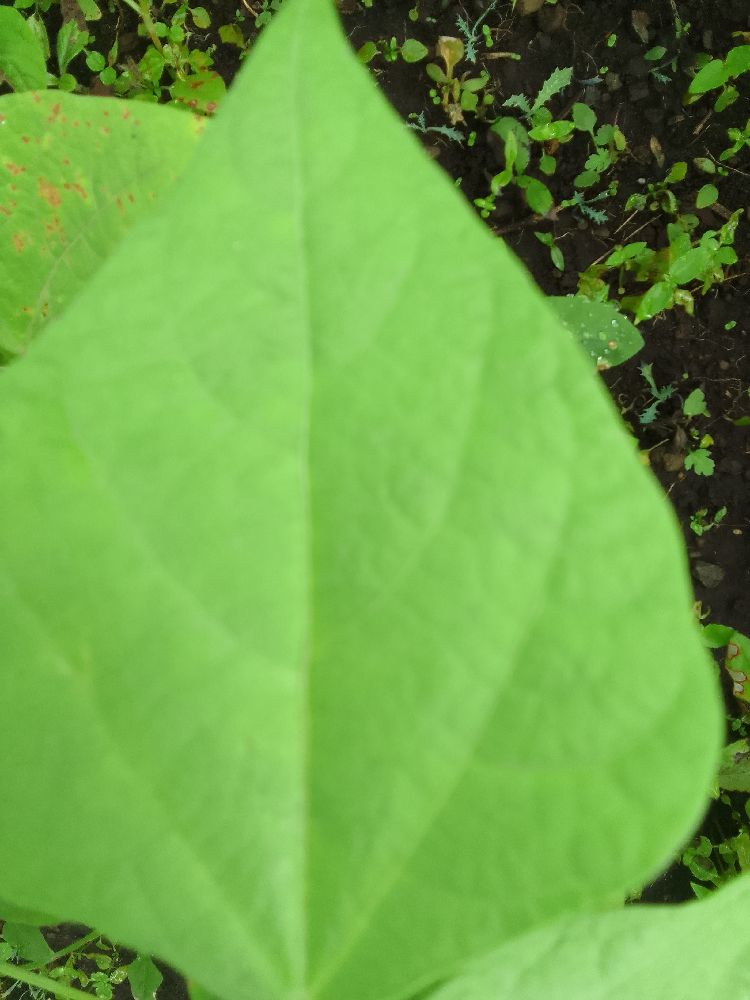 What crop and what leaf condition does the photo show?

common bean, healthy
